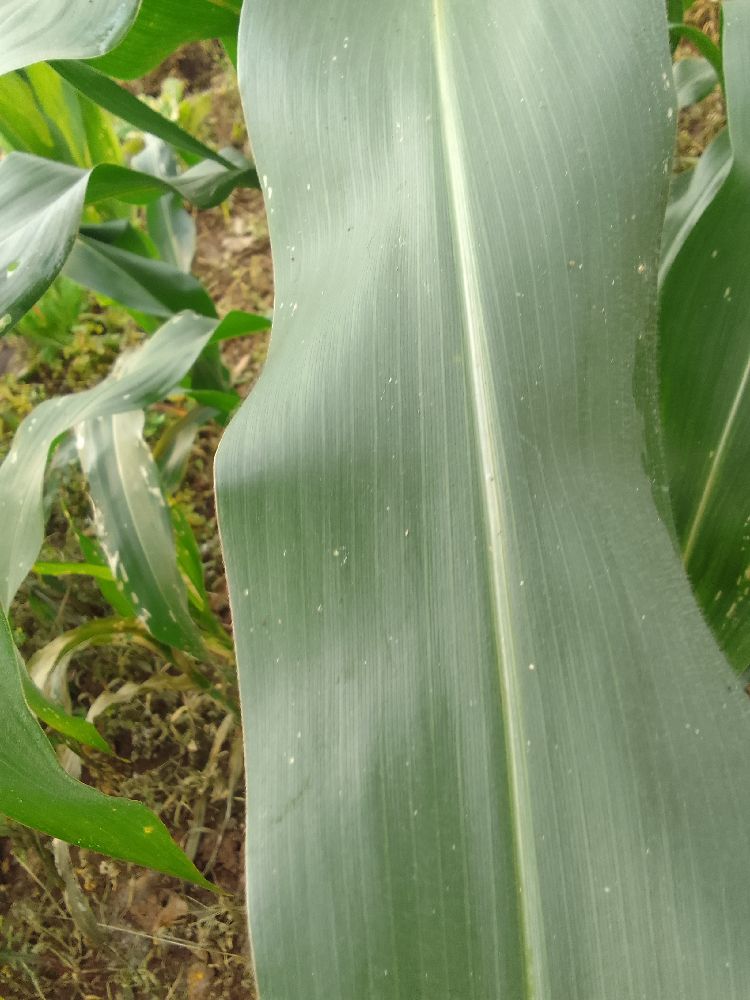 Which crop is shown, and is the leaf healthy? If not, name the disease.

maize, healthy
